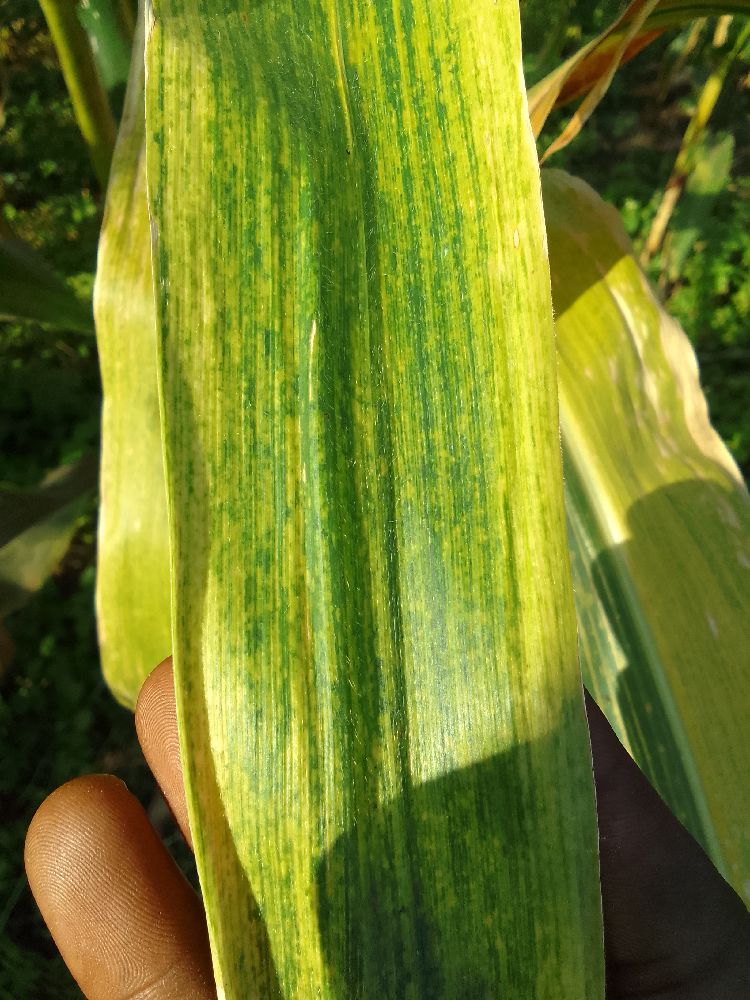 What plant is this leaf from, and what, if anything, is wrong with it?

maize, maize lethal necrosis
